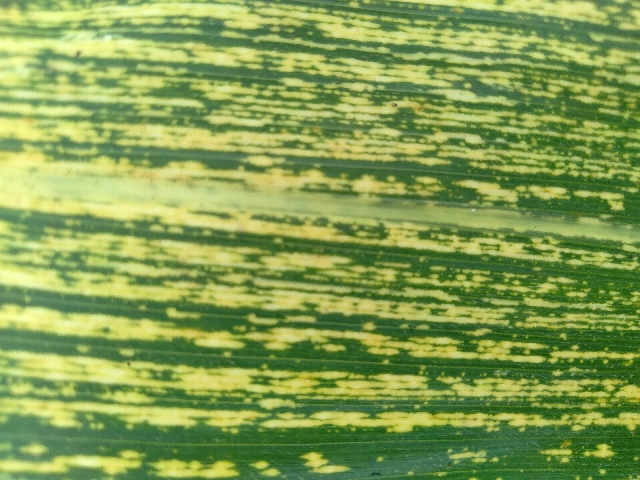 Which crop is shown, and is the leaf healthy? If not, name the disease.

maize, maize streak virus
